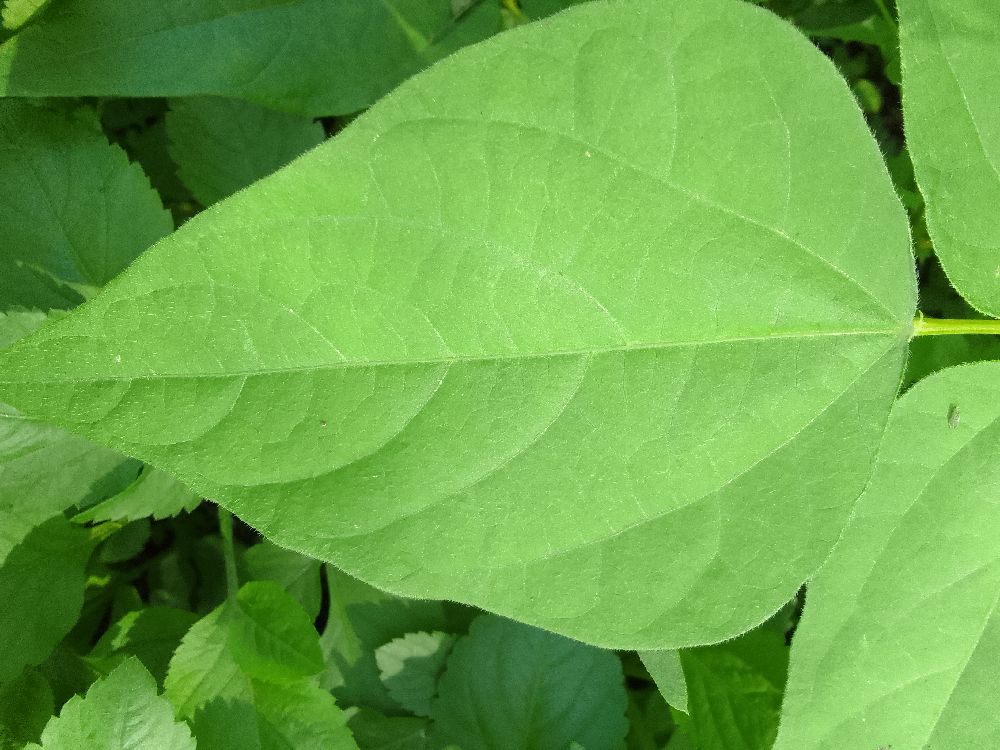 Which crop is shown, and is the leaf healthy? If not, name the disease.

common bean, healthy
